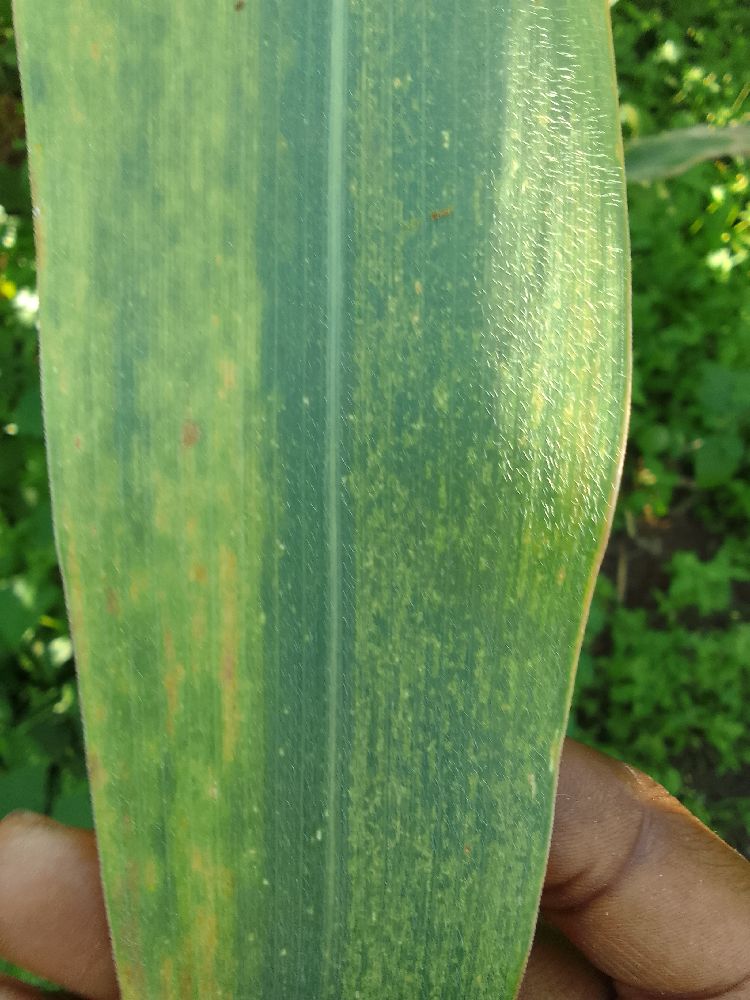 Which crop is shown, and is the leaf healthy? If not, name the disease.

maize, maize lethal necrosis
